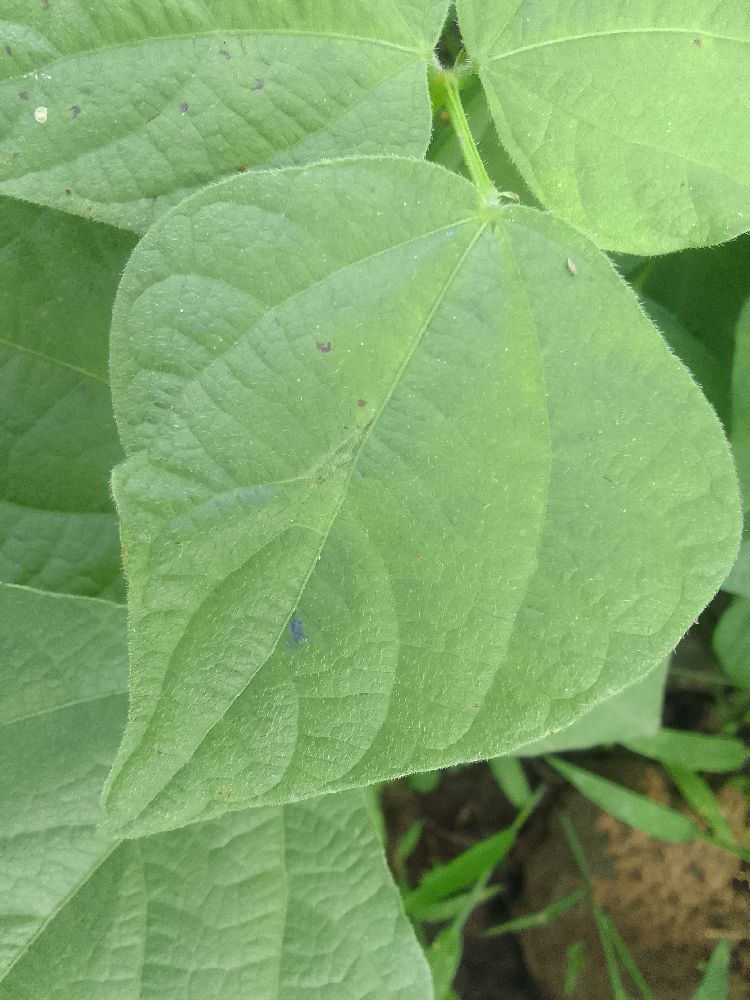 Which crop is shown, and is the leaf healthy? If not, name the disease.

common bean, healthy
